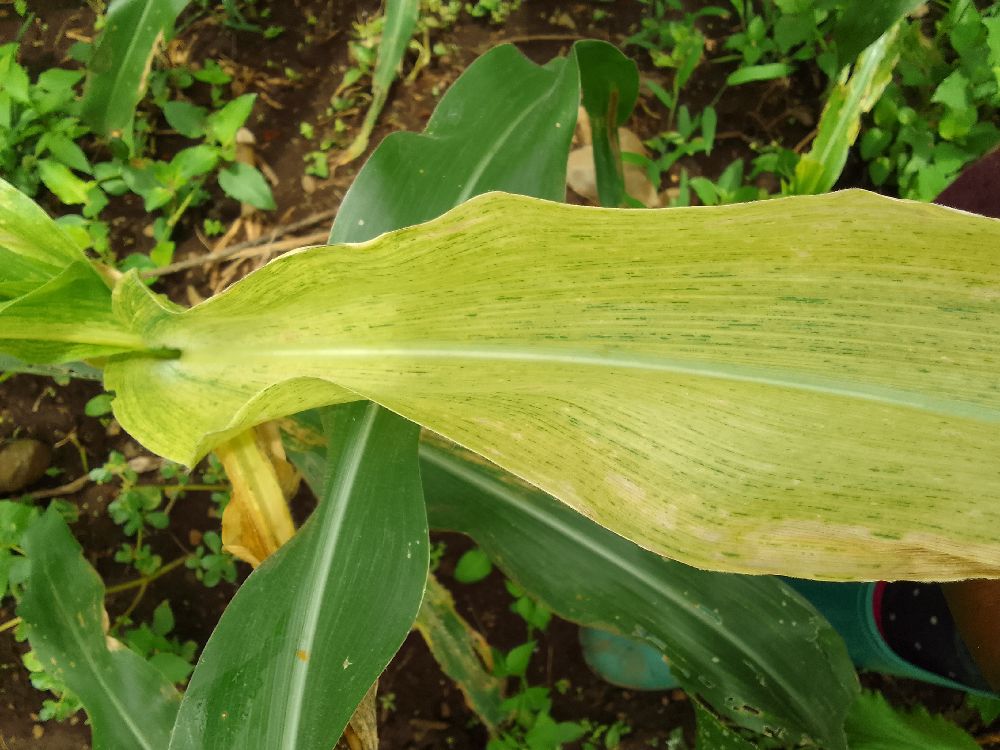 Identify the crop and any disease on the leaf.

maize, maize lethal necrosis
